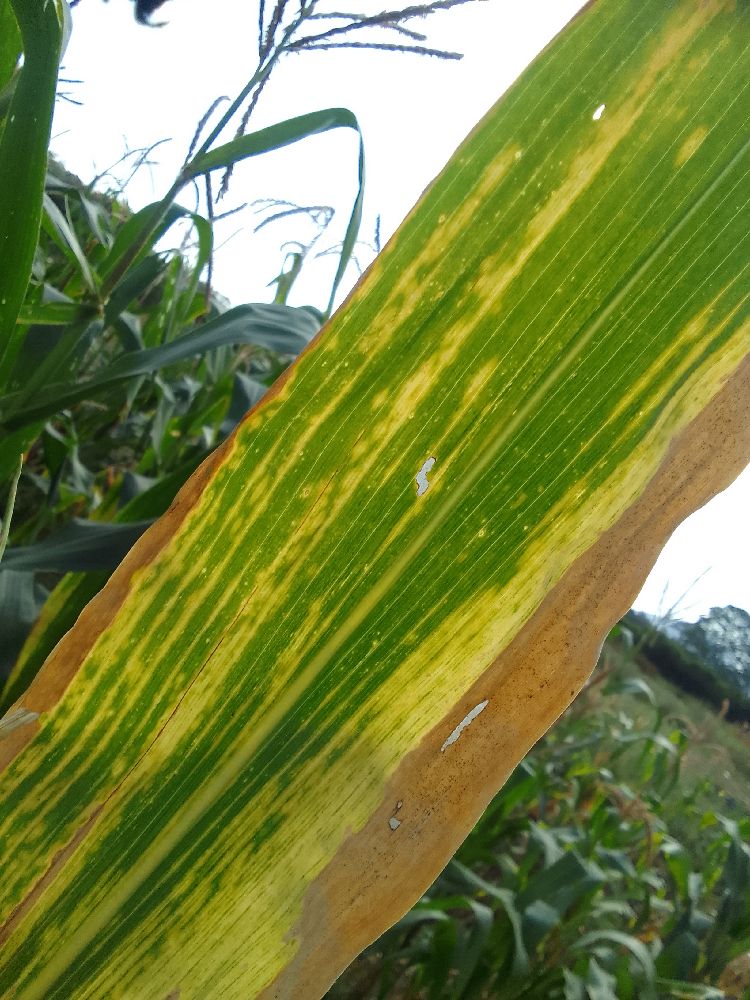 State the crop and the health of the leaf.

maize, maize lethal necrosis
